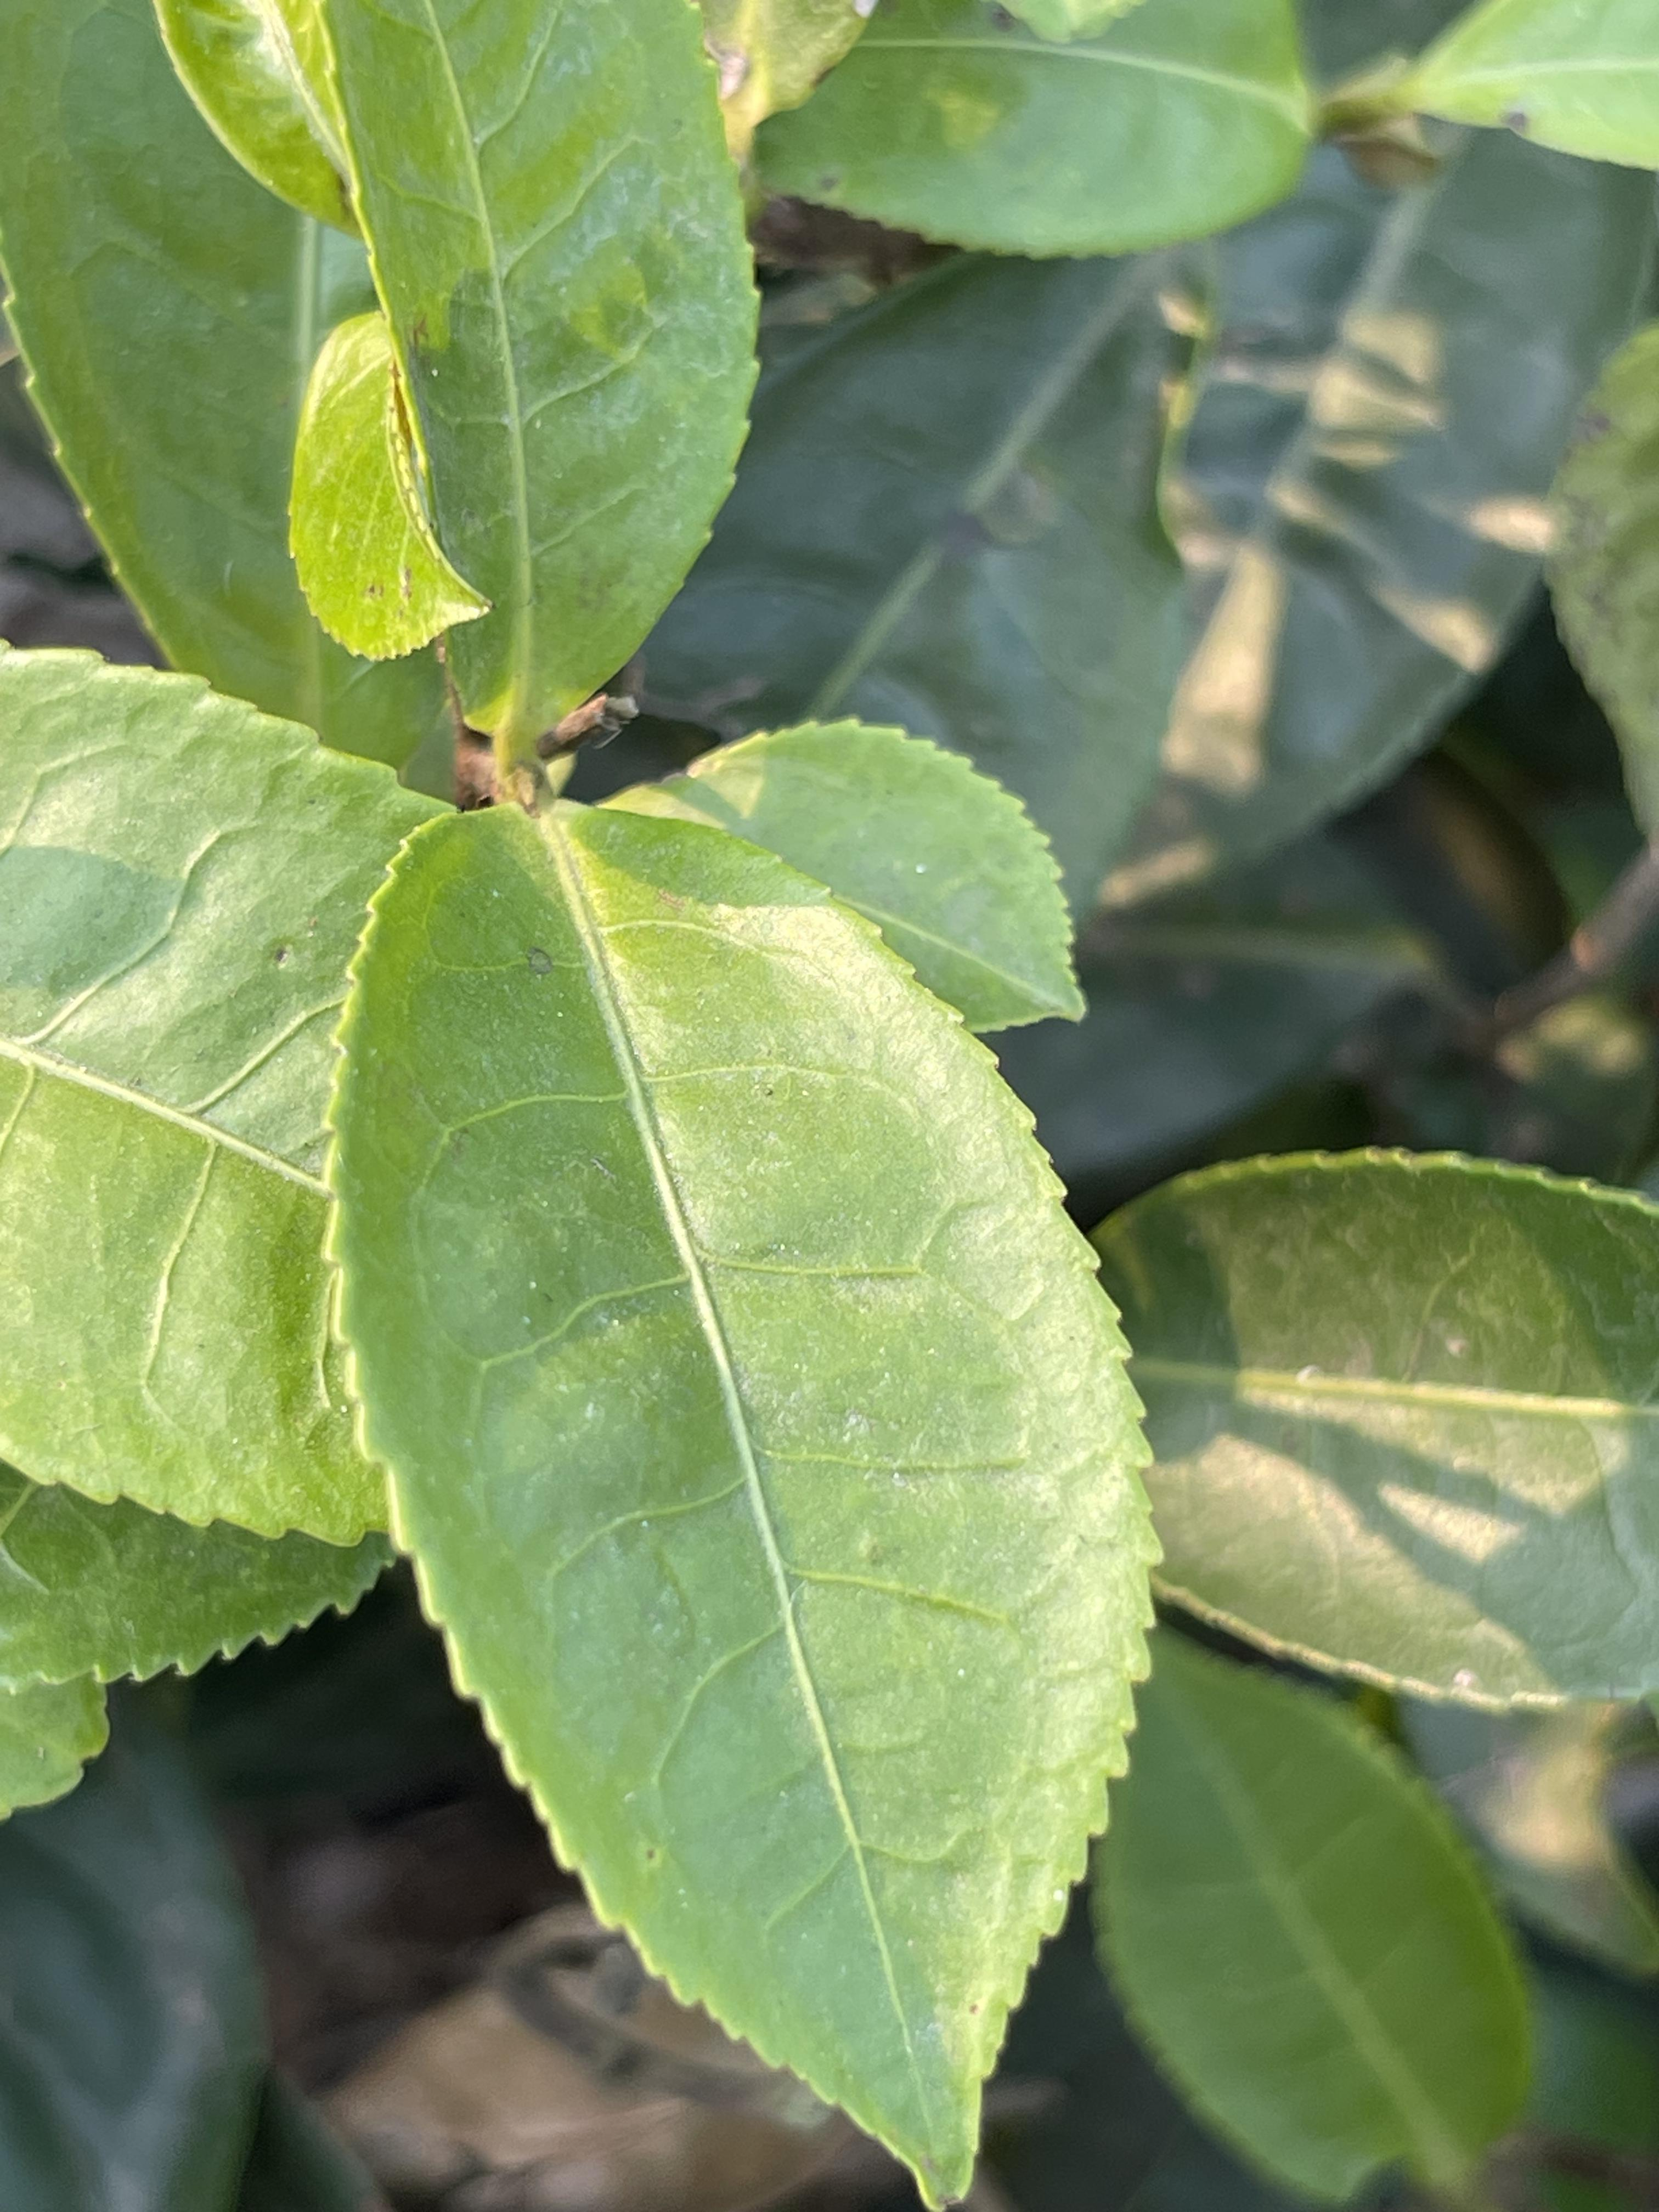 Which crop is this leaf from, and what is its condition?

tea, healthy leaf
